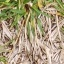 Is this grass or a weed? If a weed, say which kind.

grass
